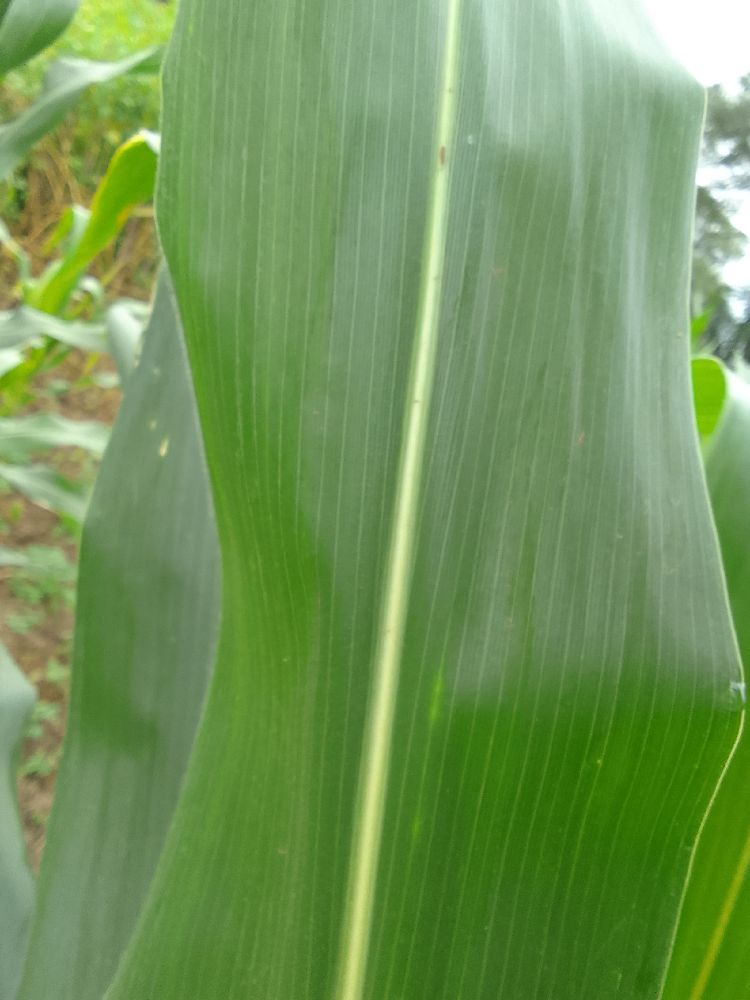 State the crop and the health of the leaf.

maize, healthy
